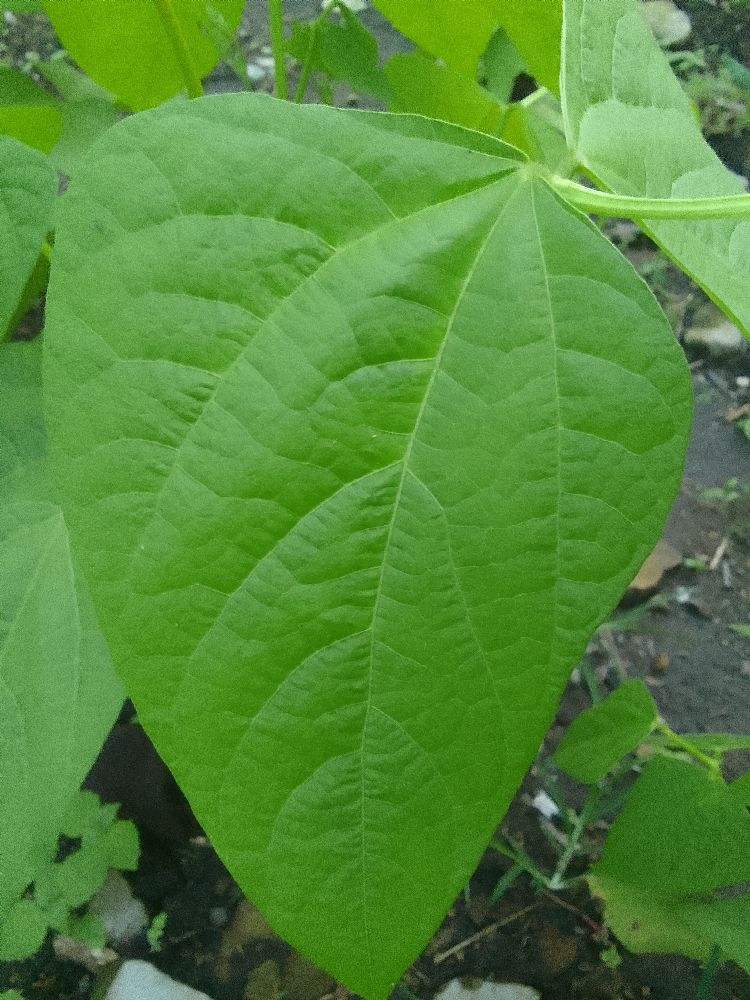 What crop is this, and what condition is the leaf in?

common bean, healthy
